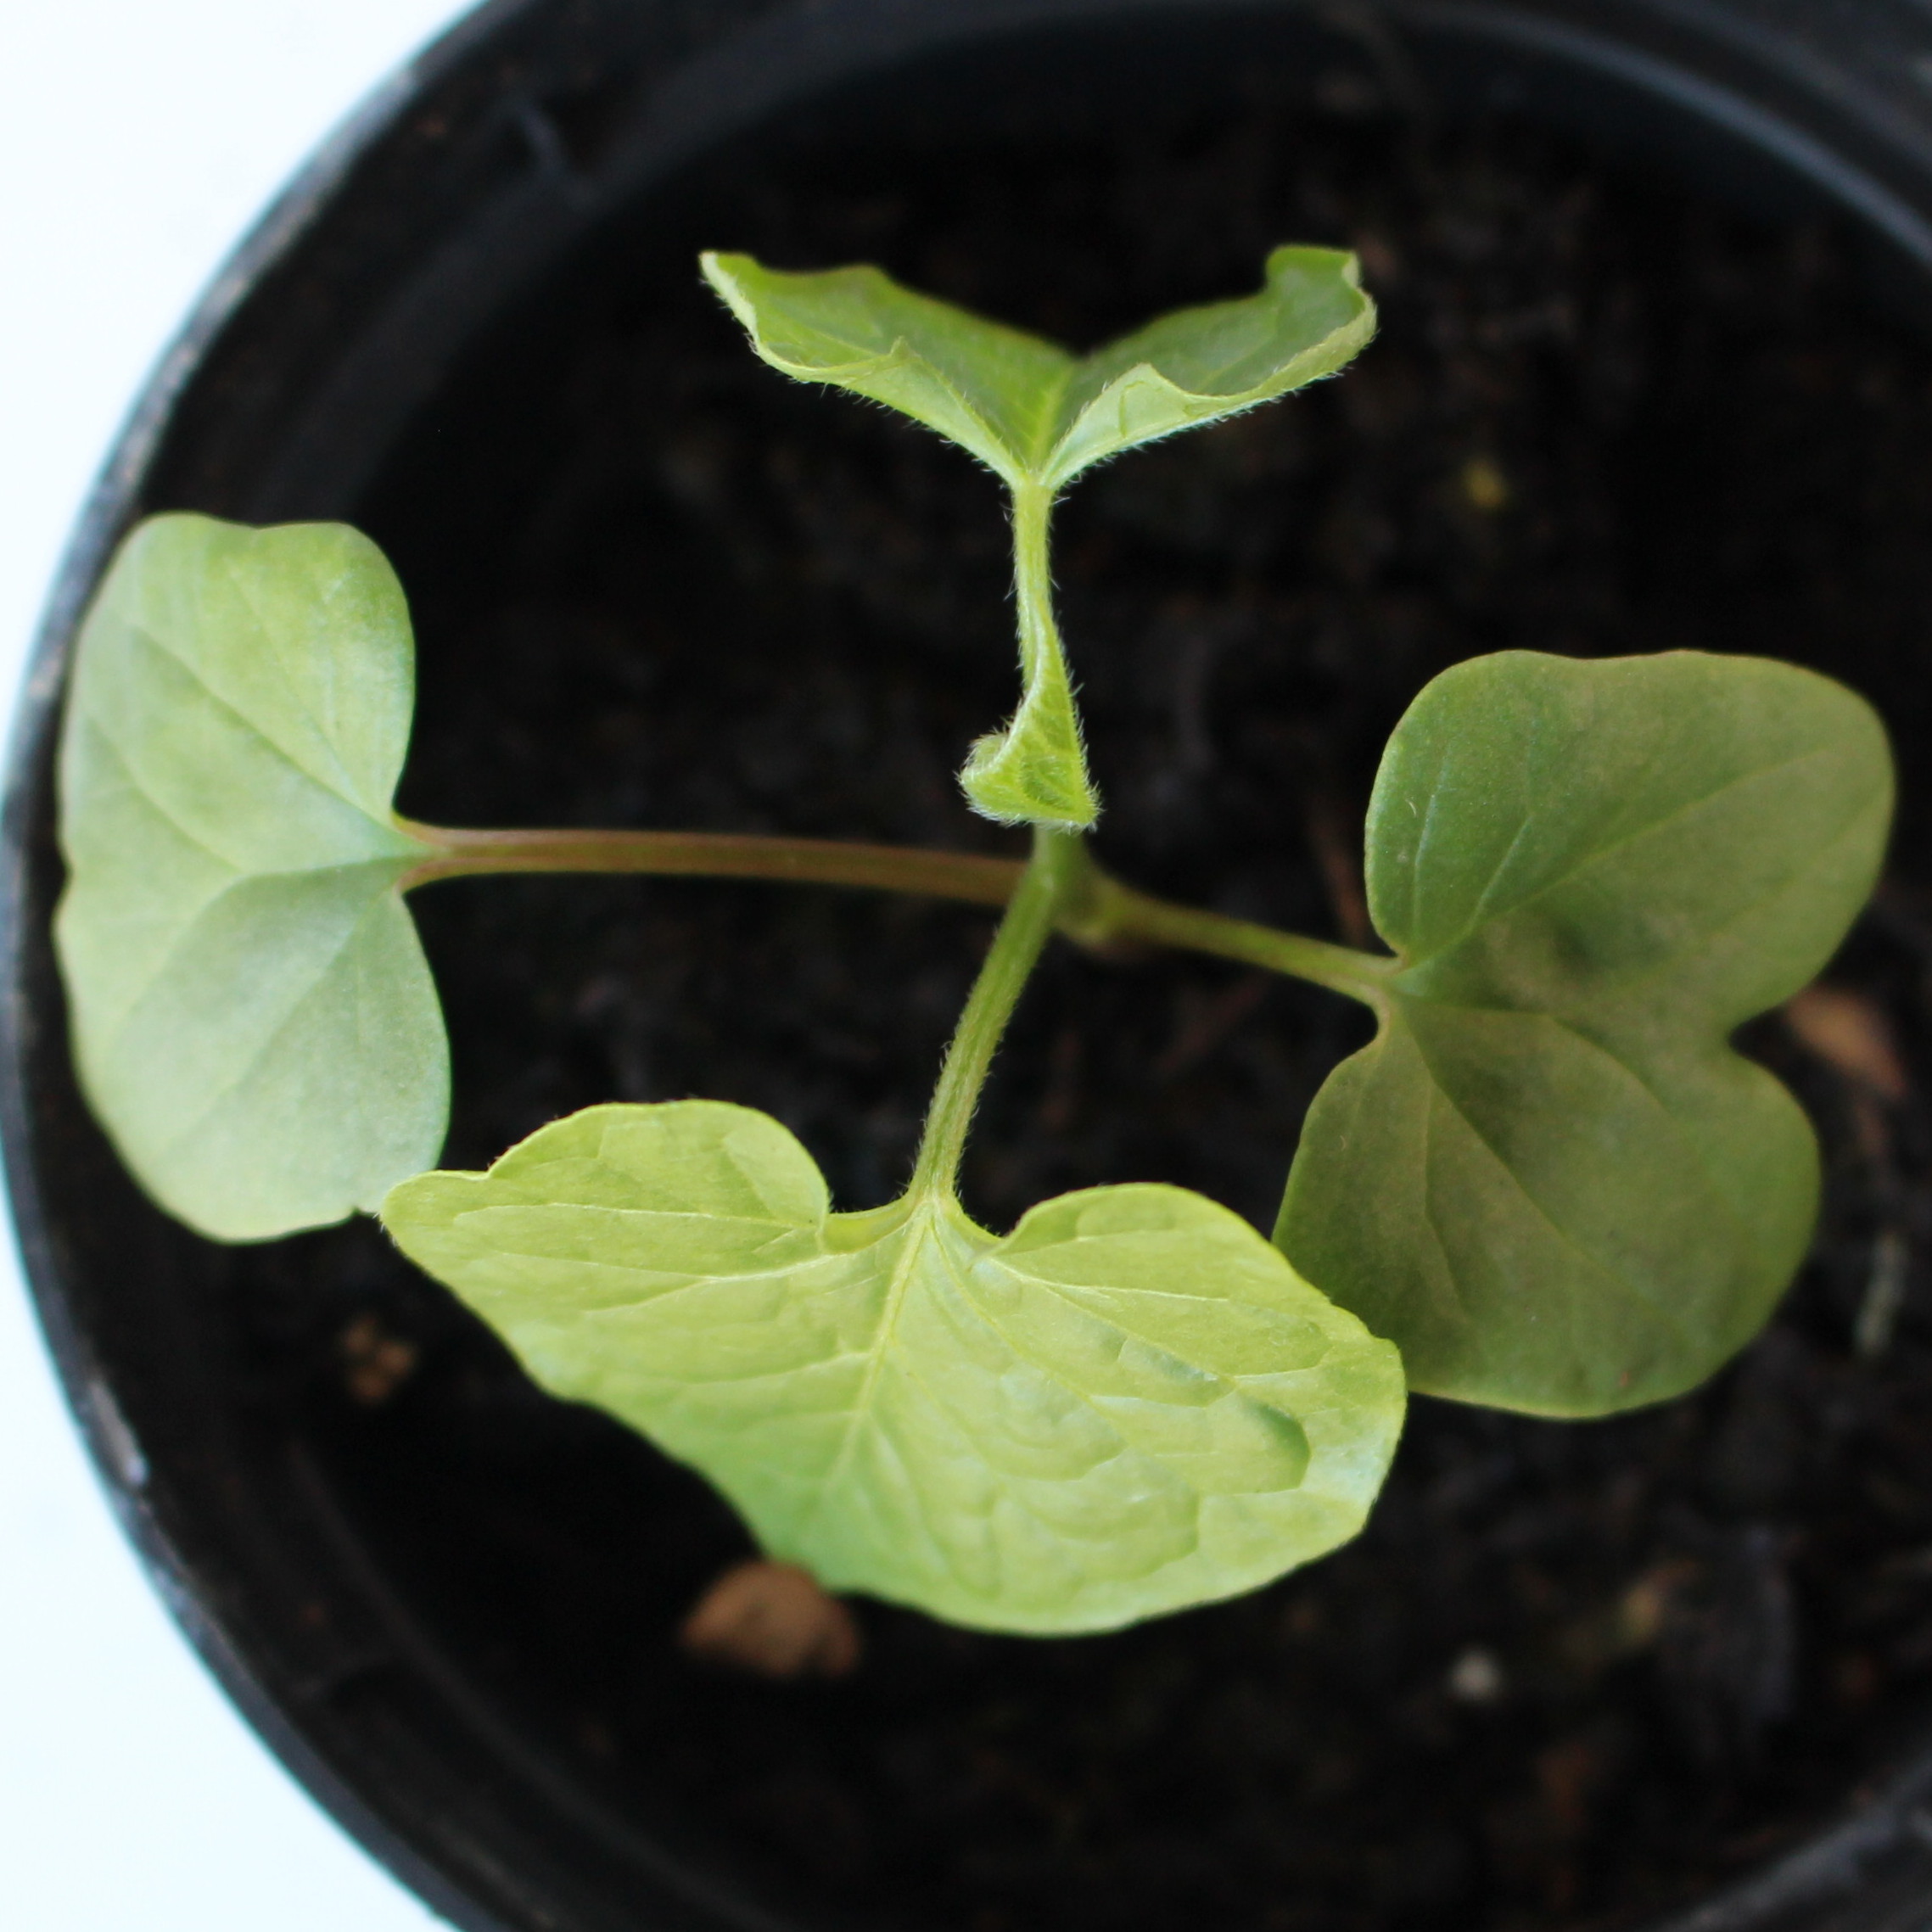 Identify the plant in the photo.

Convolvulus arvensis
